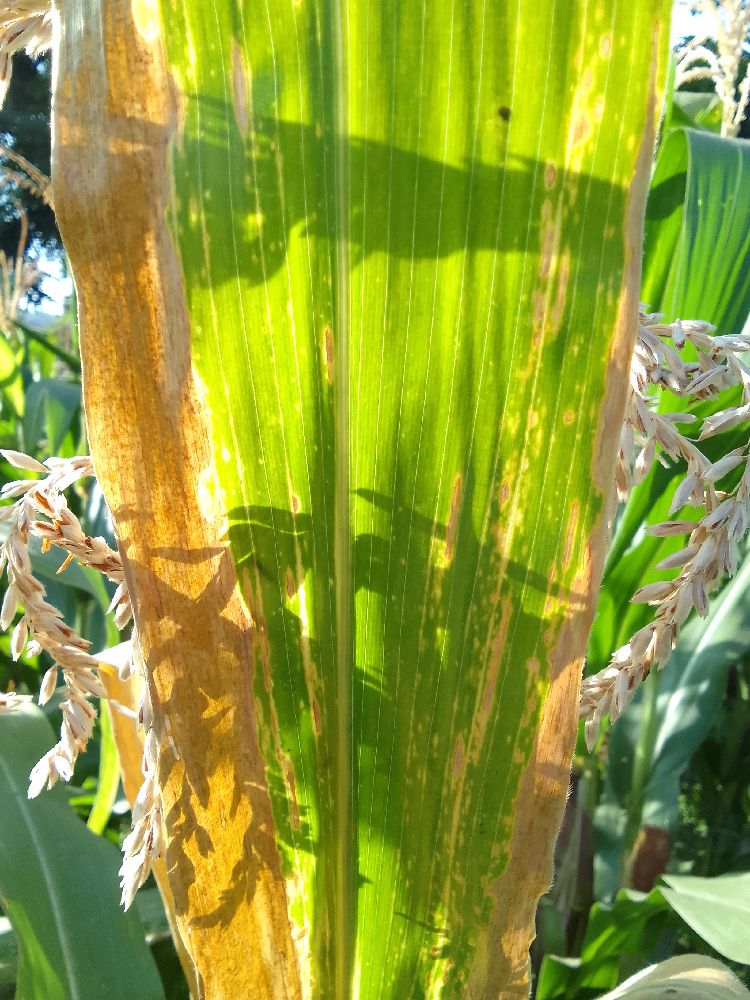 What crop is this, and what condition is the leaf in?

maize, maize lethal necrosis
